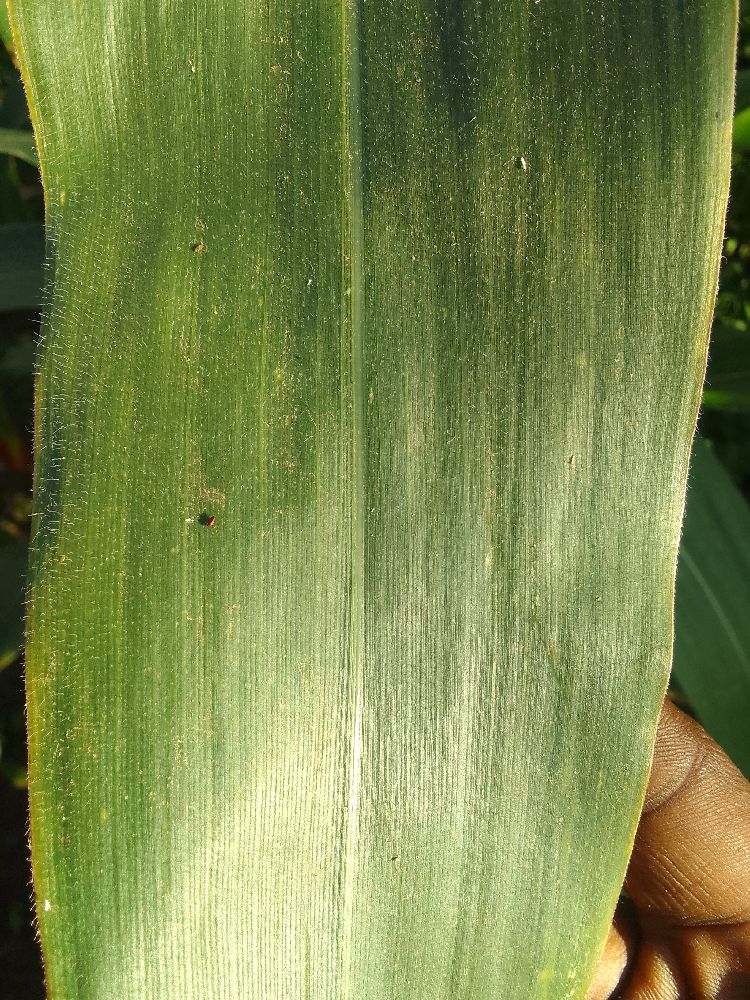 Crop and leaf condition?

maize, healthy
